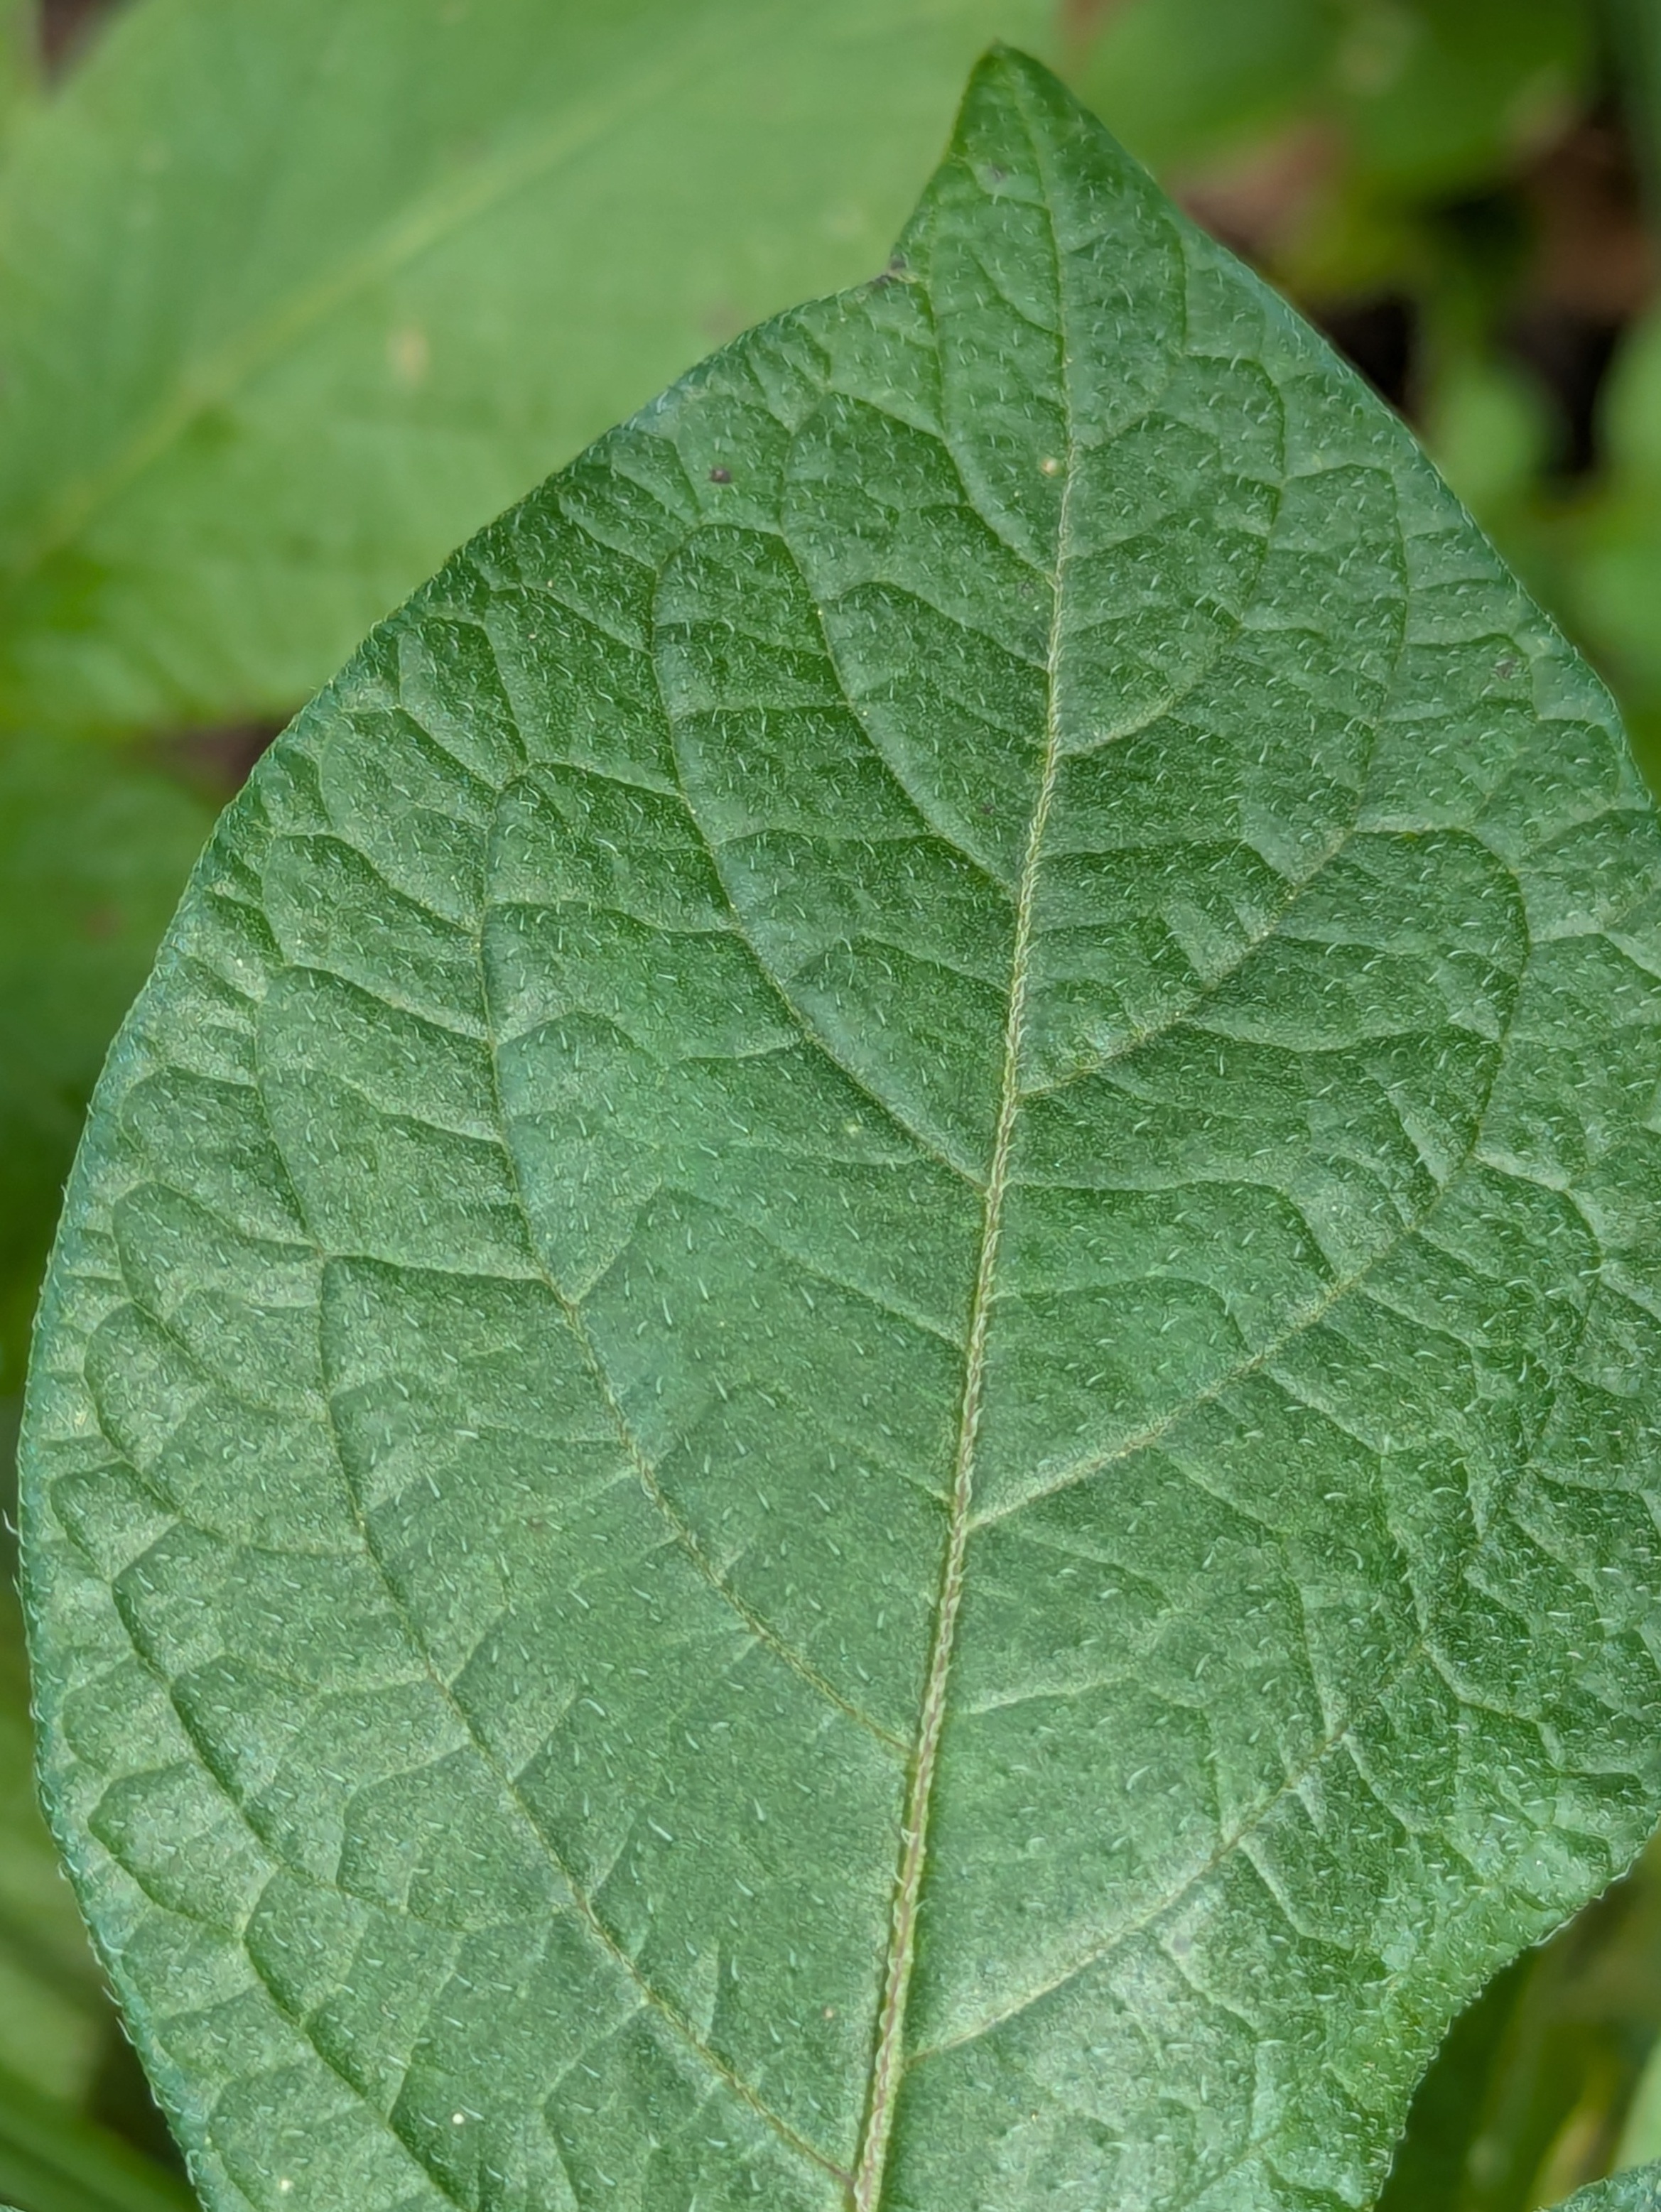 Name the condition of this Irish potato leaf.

healthy
